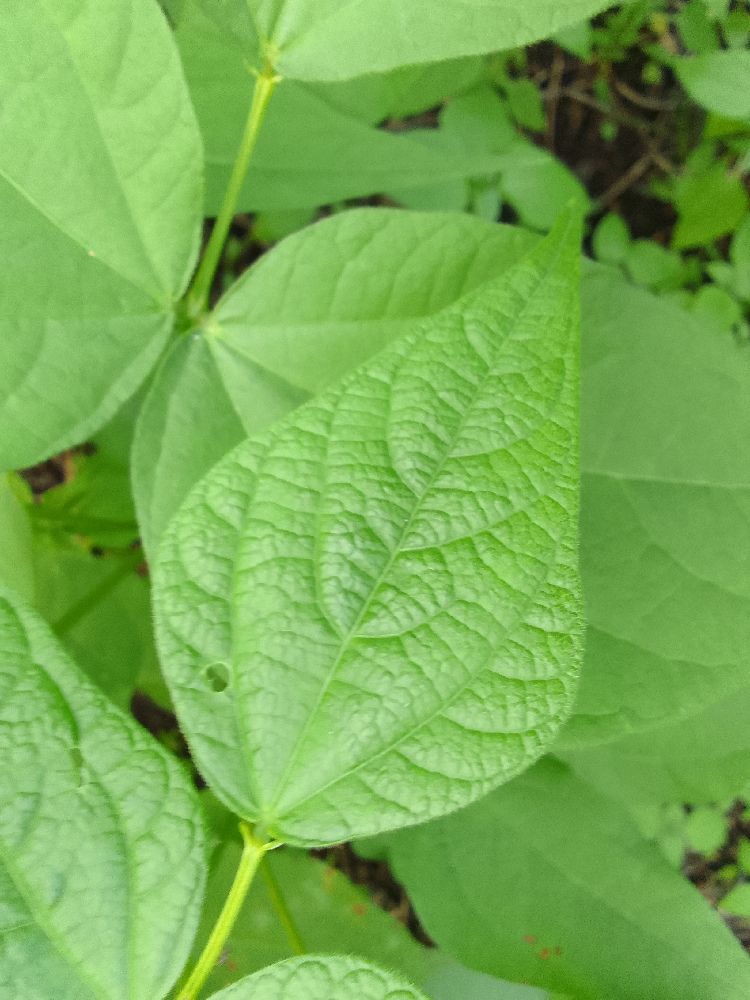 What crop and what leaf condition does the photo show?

common bean, healthy
